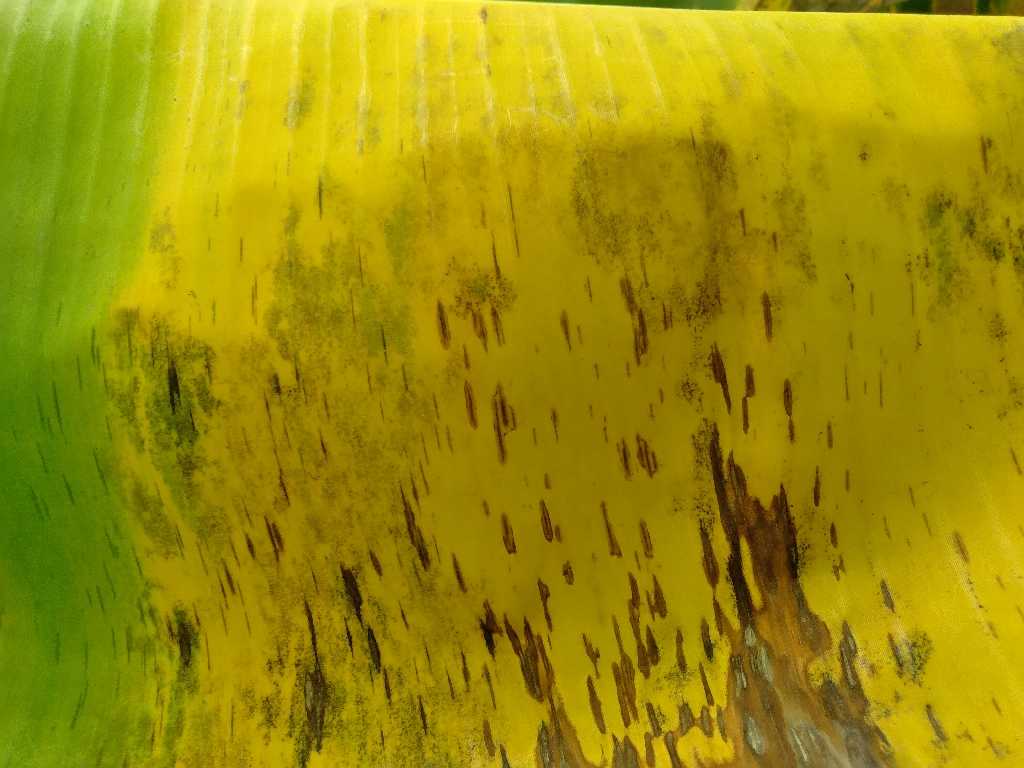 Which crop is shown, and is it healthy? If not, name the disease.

banana, black sigatoka
